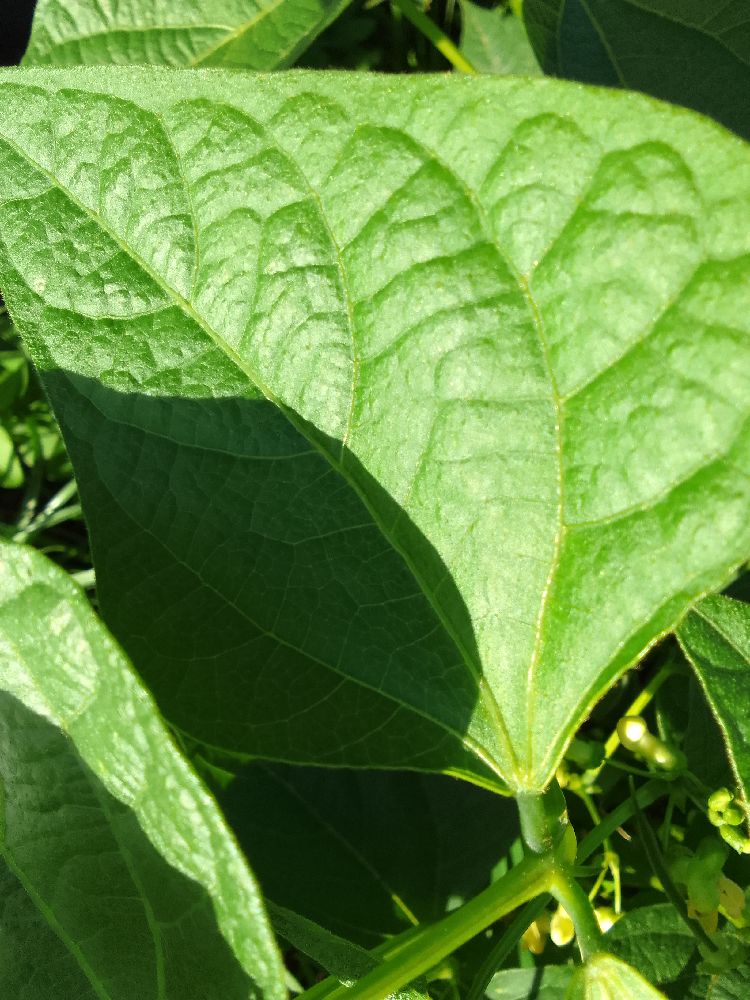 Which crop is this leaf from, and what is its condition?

common bean, healthy
